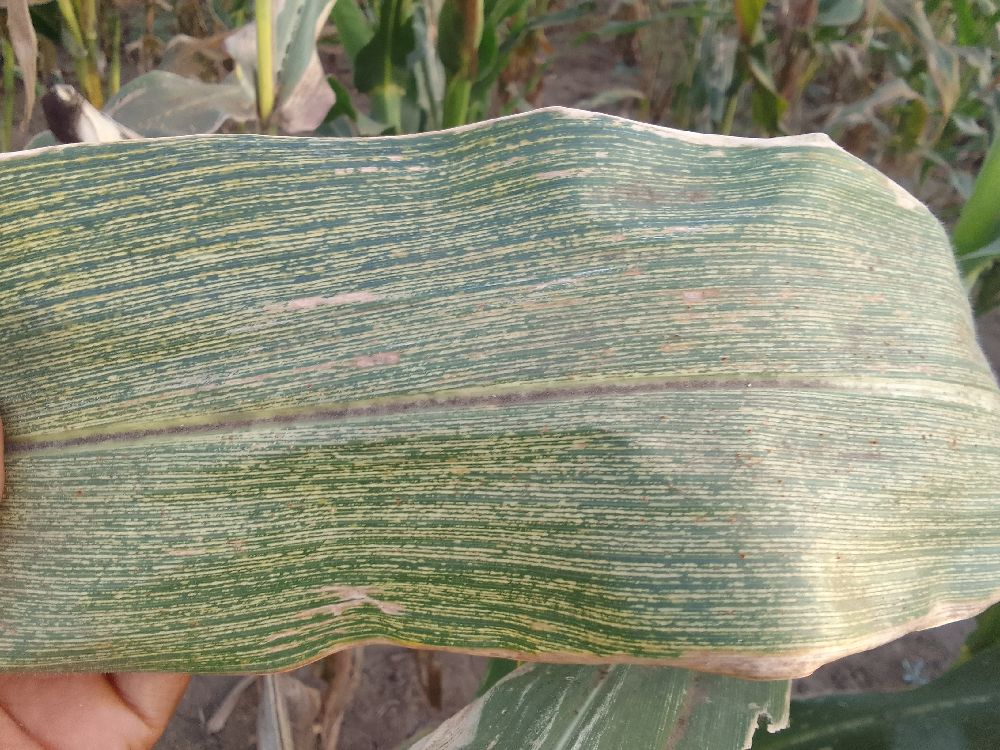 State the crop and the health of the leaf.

maize, maize streak virus
